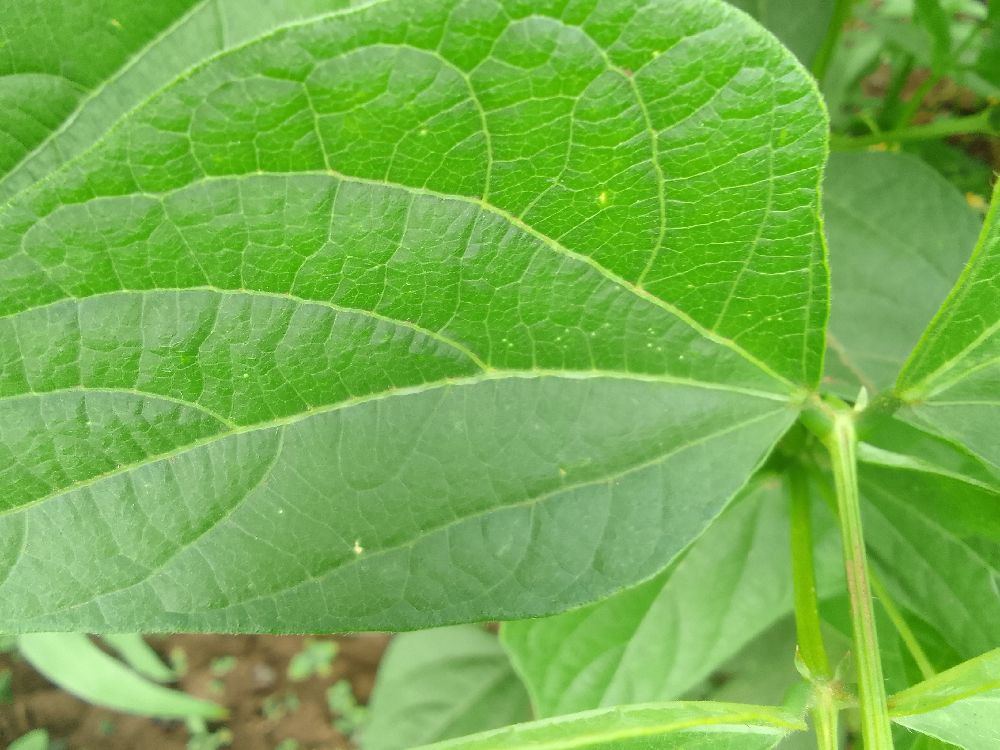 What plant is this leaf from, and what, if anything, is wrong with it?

common bean, healthy
